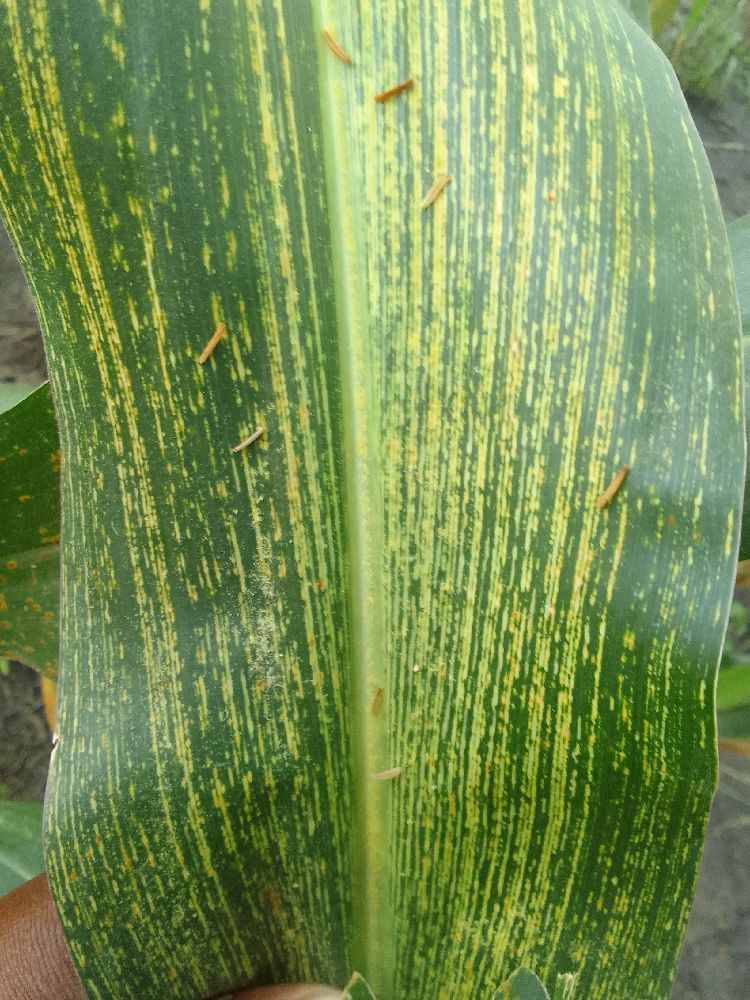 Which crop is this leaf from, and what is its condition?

maize, maize streak virus
